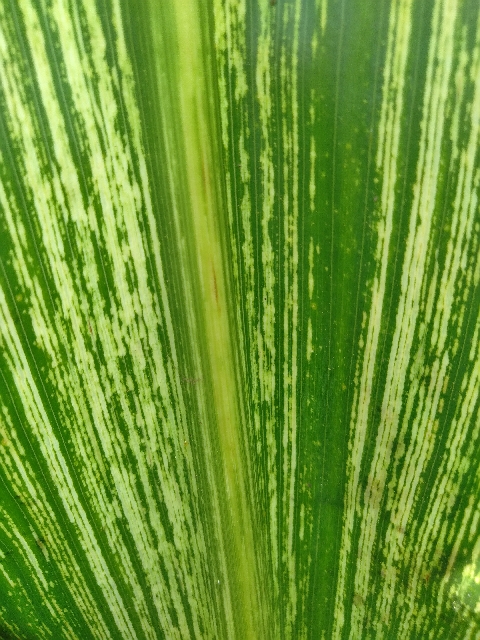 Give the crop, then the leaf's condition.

maize, maize streak virus
